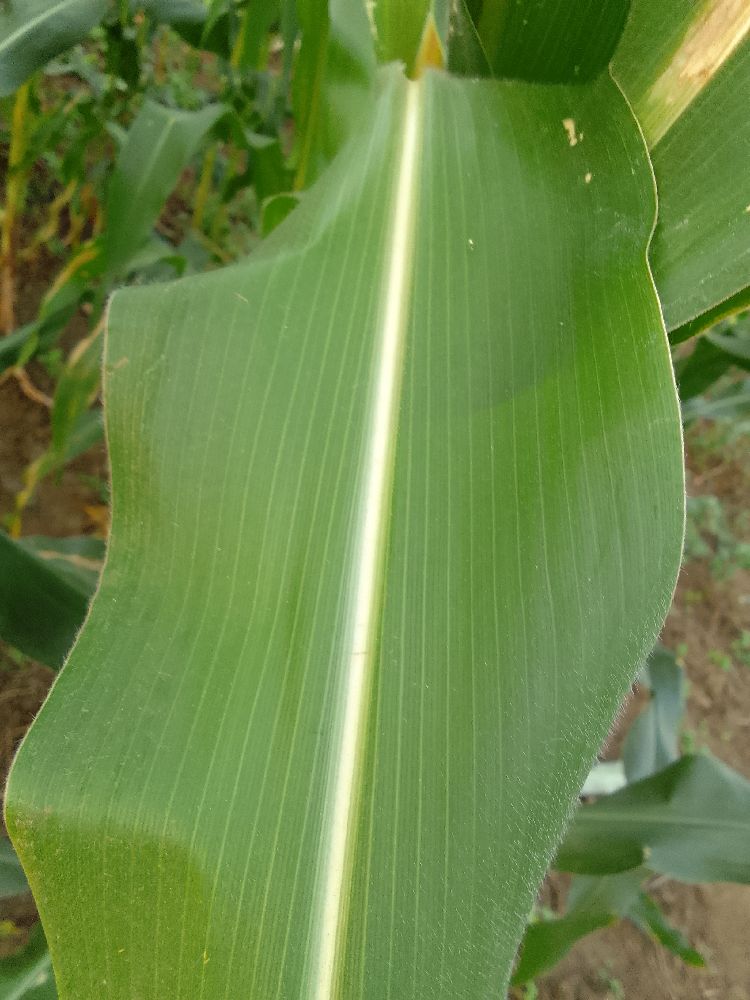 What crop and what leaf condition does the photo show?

maize, healthy
